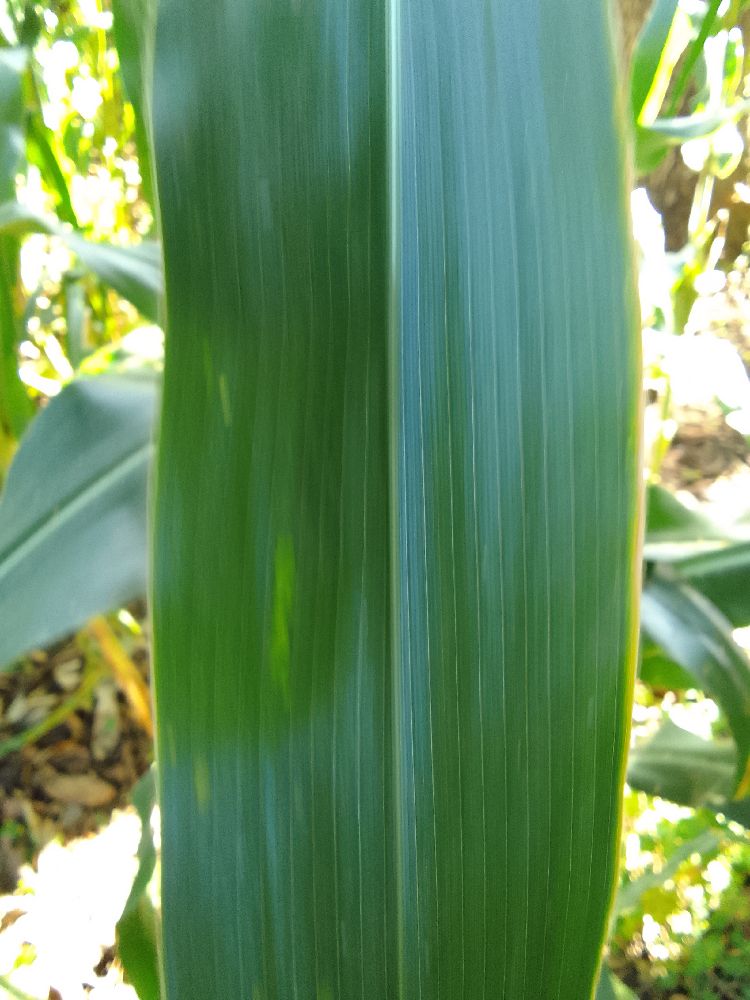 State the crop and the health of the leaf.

maize, healthy
